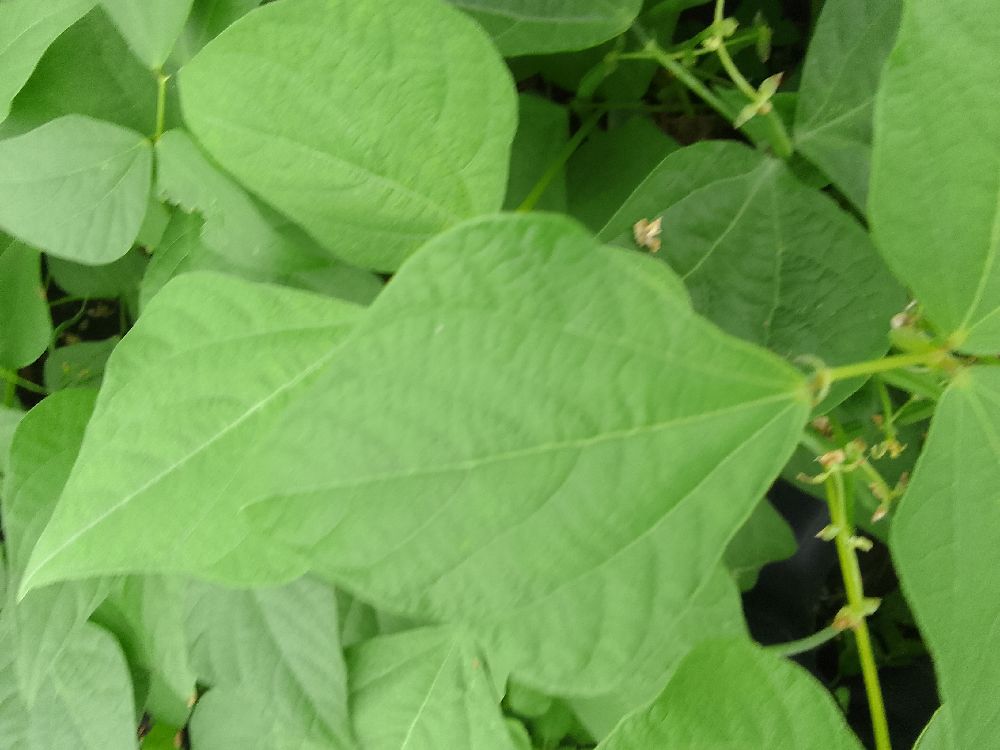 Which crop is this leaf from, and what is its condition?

common bean, healthy
